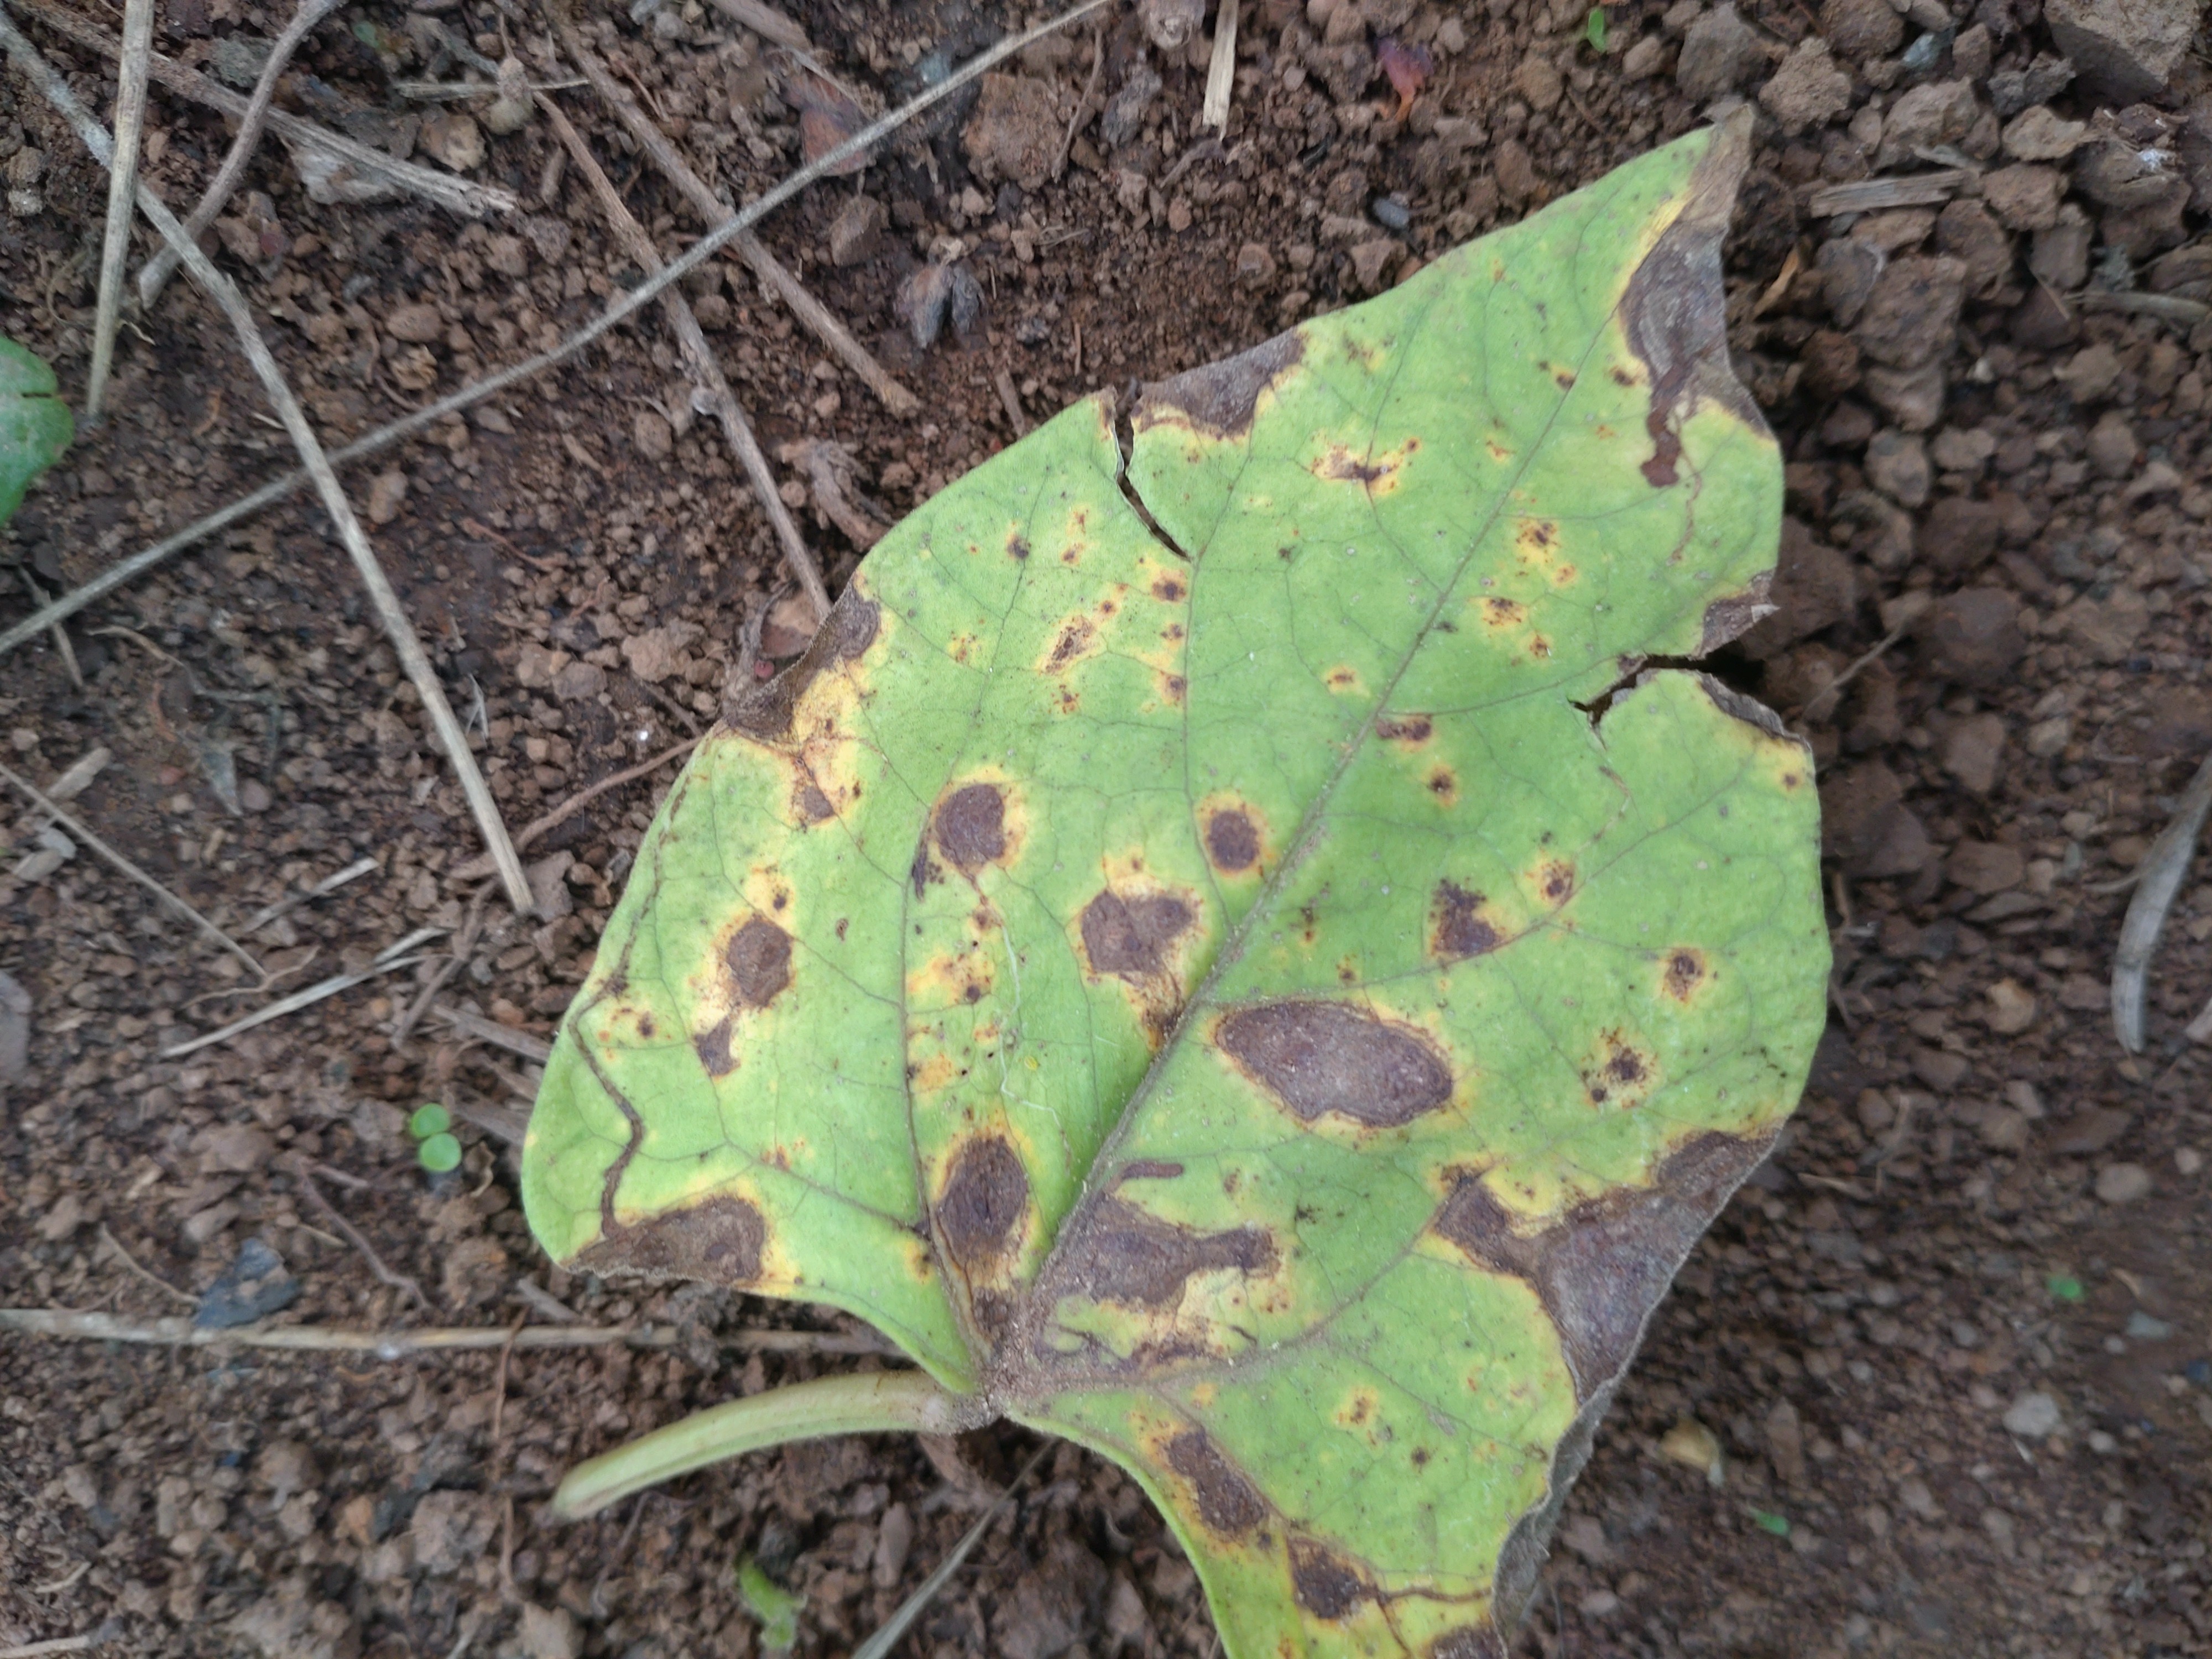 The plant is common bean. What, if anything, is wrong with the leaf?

rust
